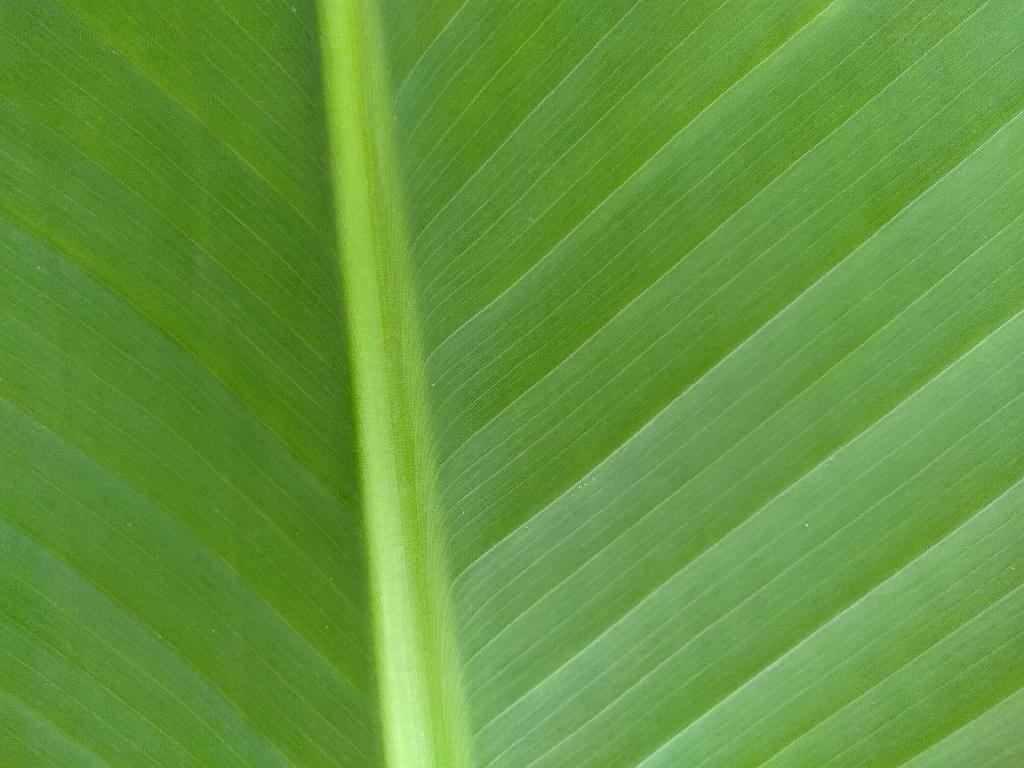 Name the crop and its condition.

banana, healthy
